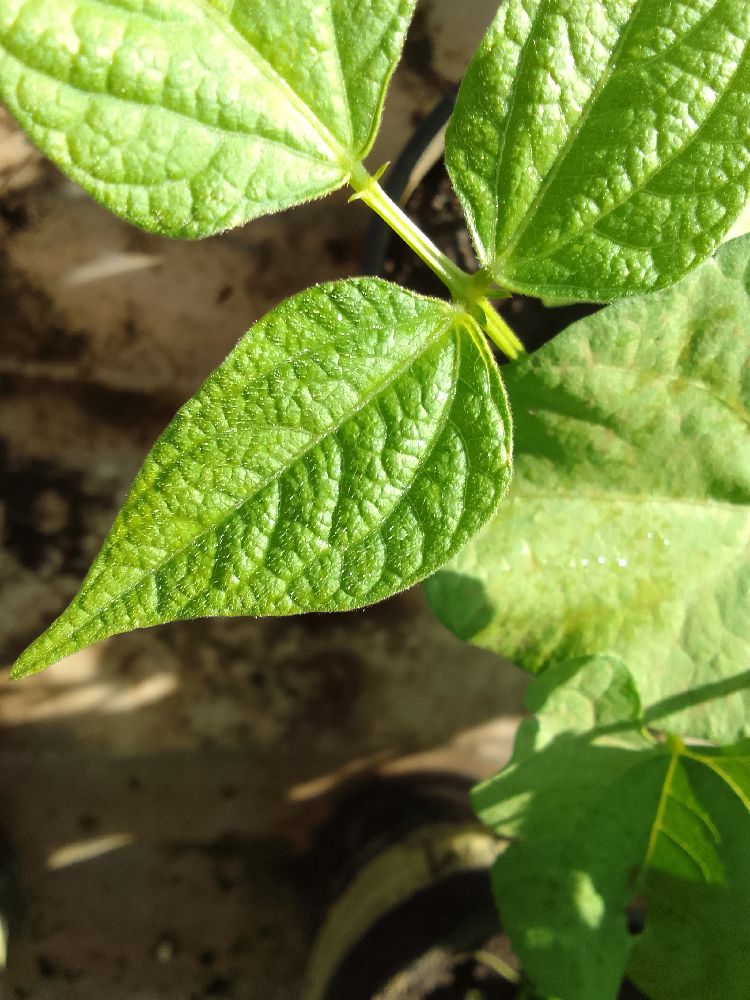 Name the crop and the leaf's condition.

common bean, healthy
